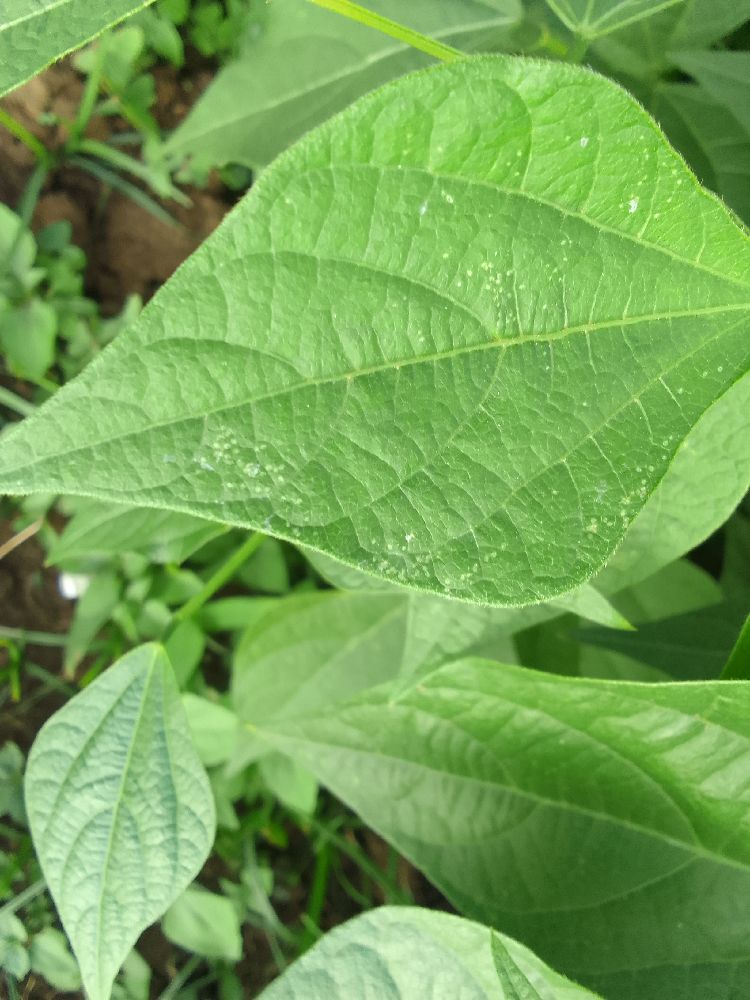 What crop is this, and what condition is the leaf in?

common bean, healthy
